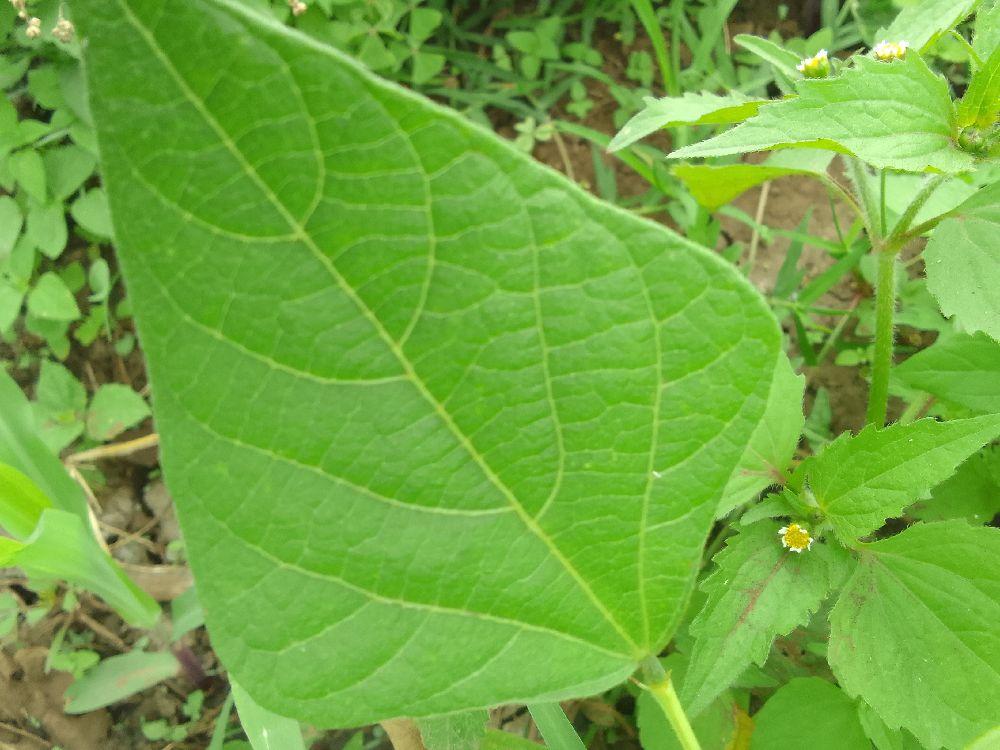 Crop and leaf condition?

common bean, healthy
